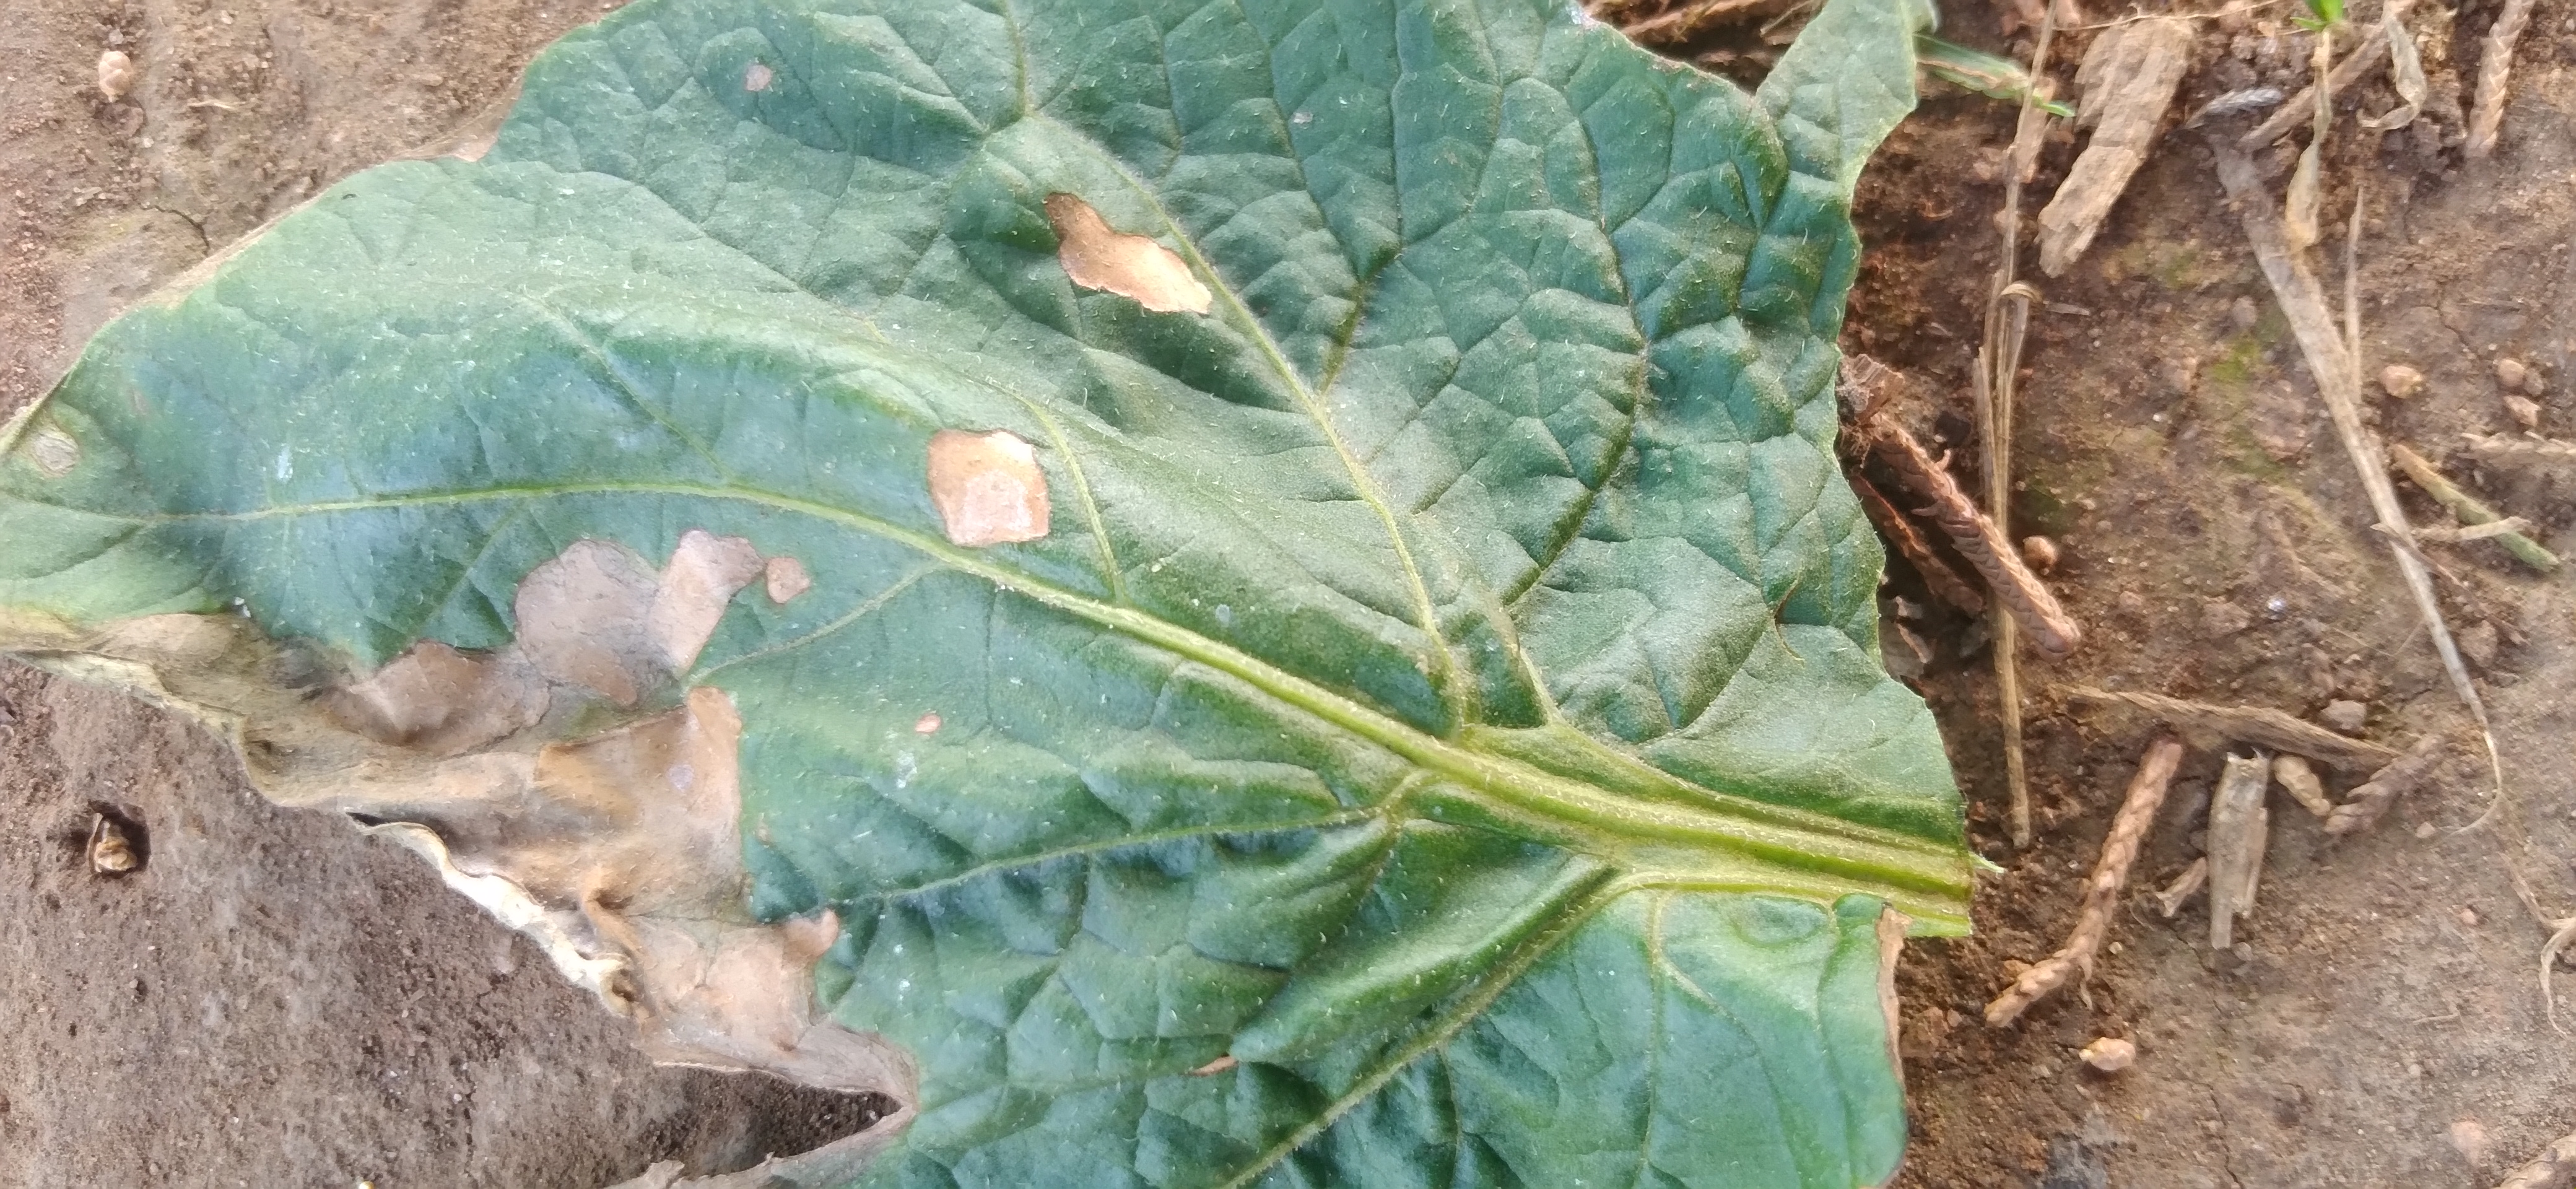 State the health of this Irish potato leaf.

early blight
